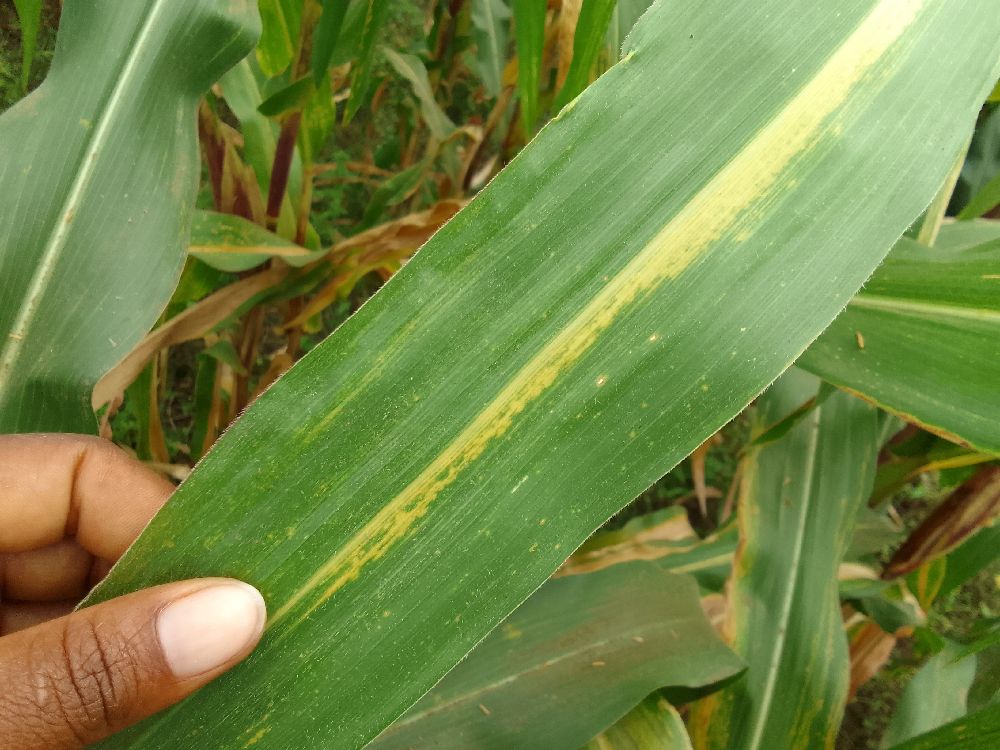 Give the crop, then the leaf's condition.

maize, maize lethal necrosis
